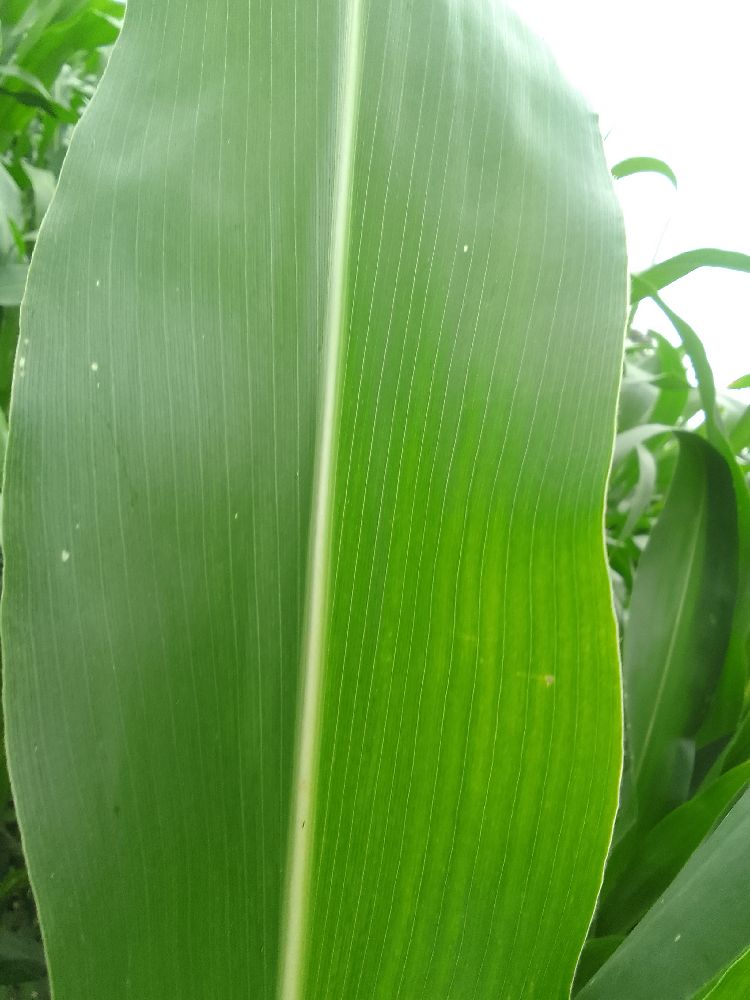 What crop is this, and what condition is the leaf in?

maize, healthy
